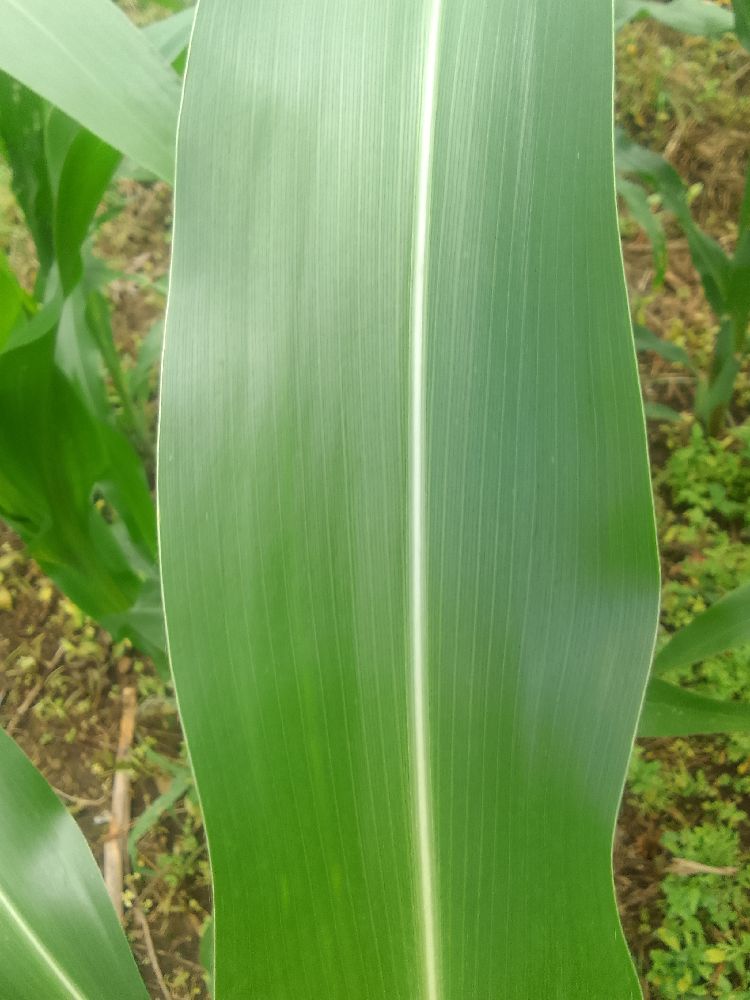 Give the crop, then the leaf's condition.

maize, healthy
